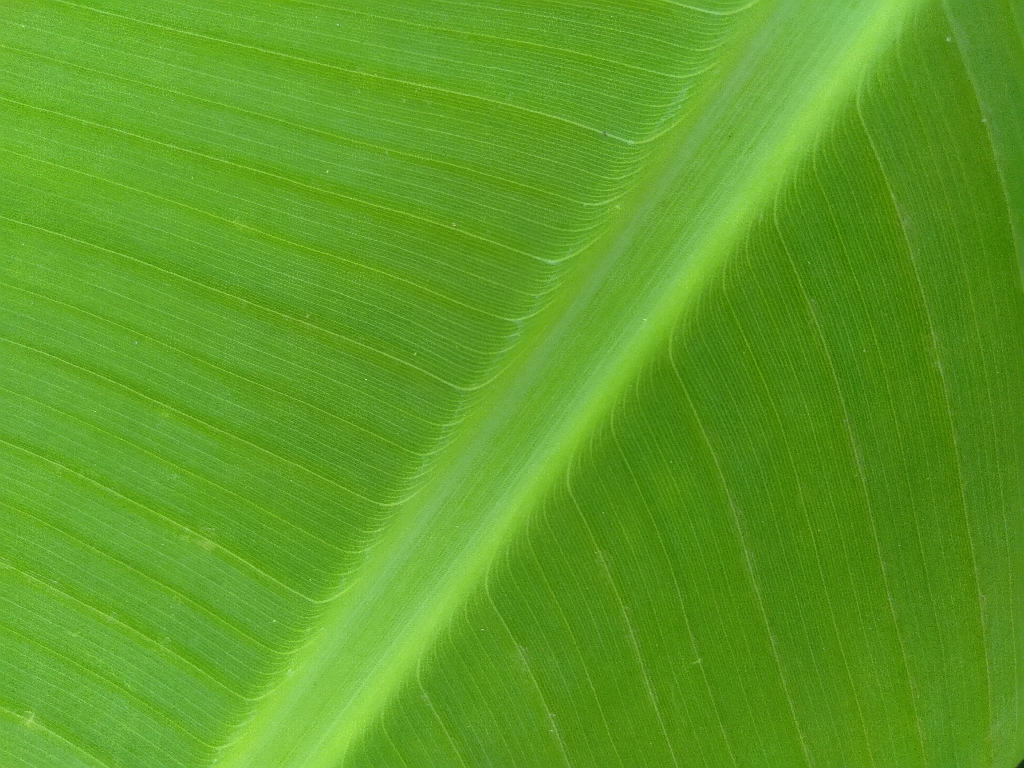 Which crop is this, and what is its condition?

banana, healthy
